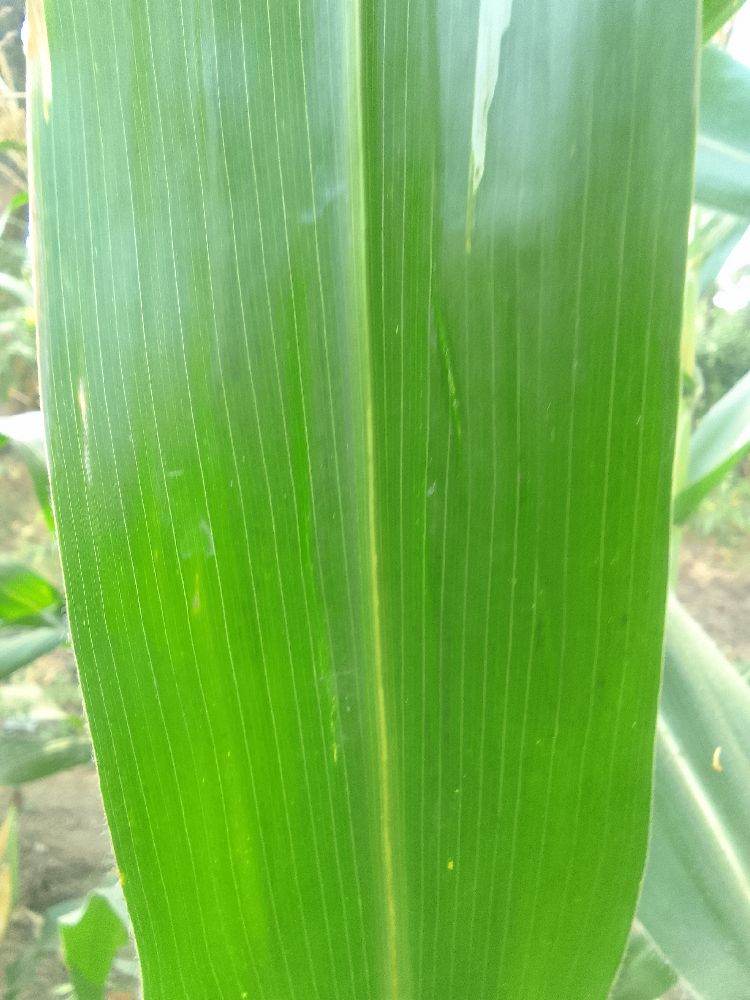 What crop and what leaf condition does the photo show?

maize, healthy
